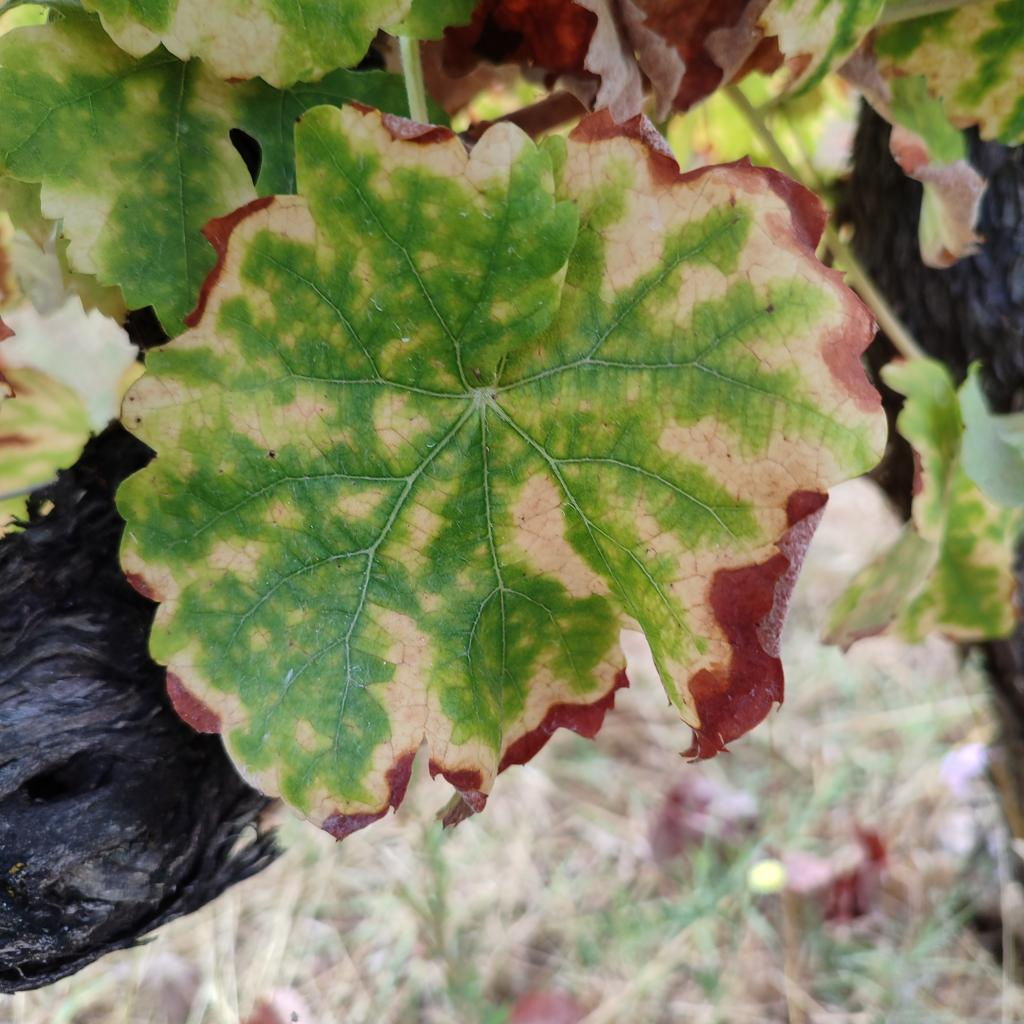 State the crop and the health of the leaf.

grapevine, esca complex
